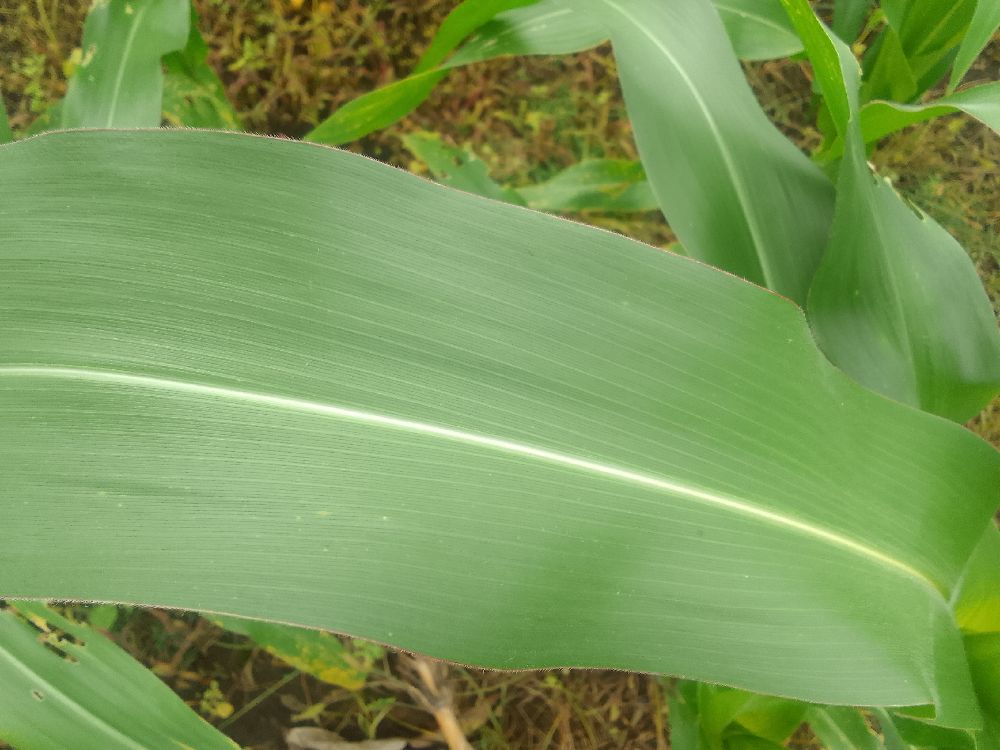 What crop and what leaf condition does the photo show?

maize, healthy
